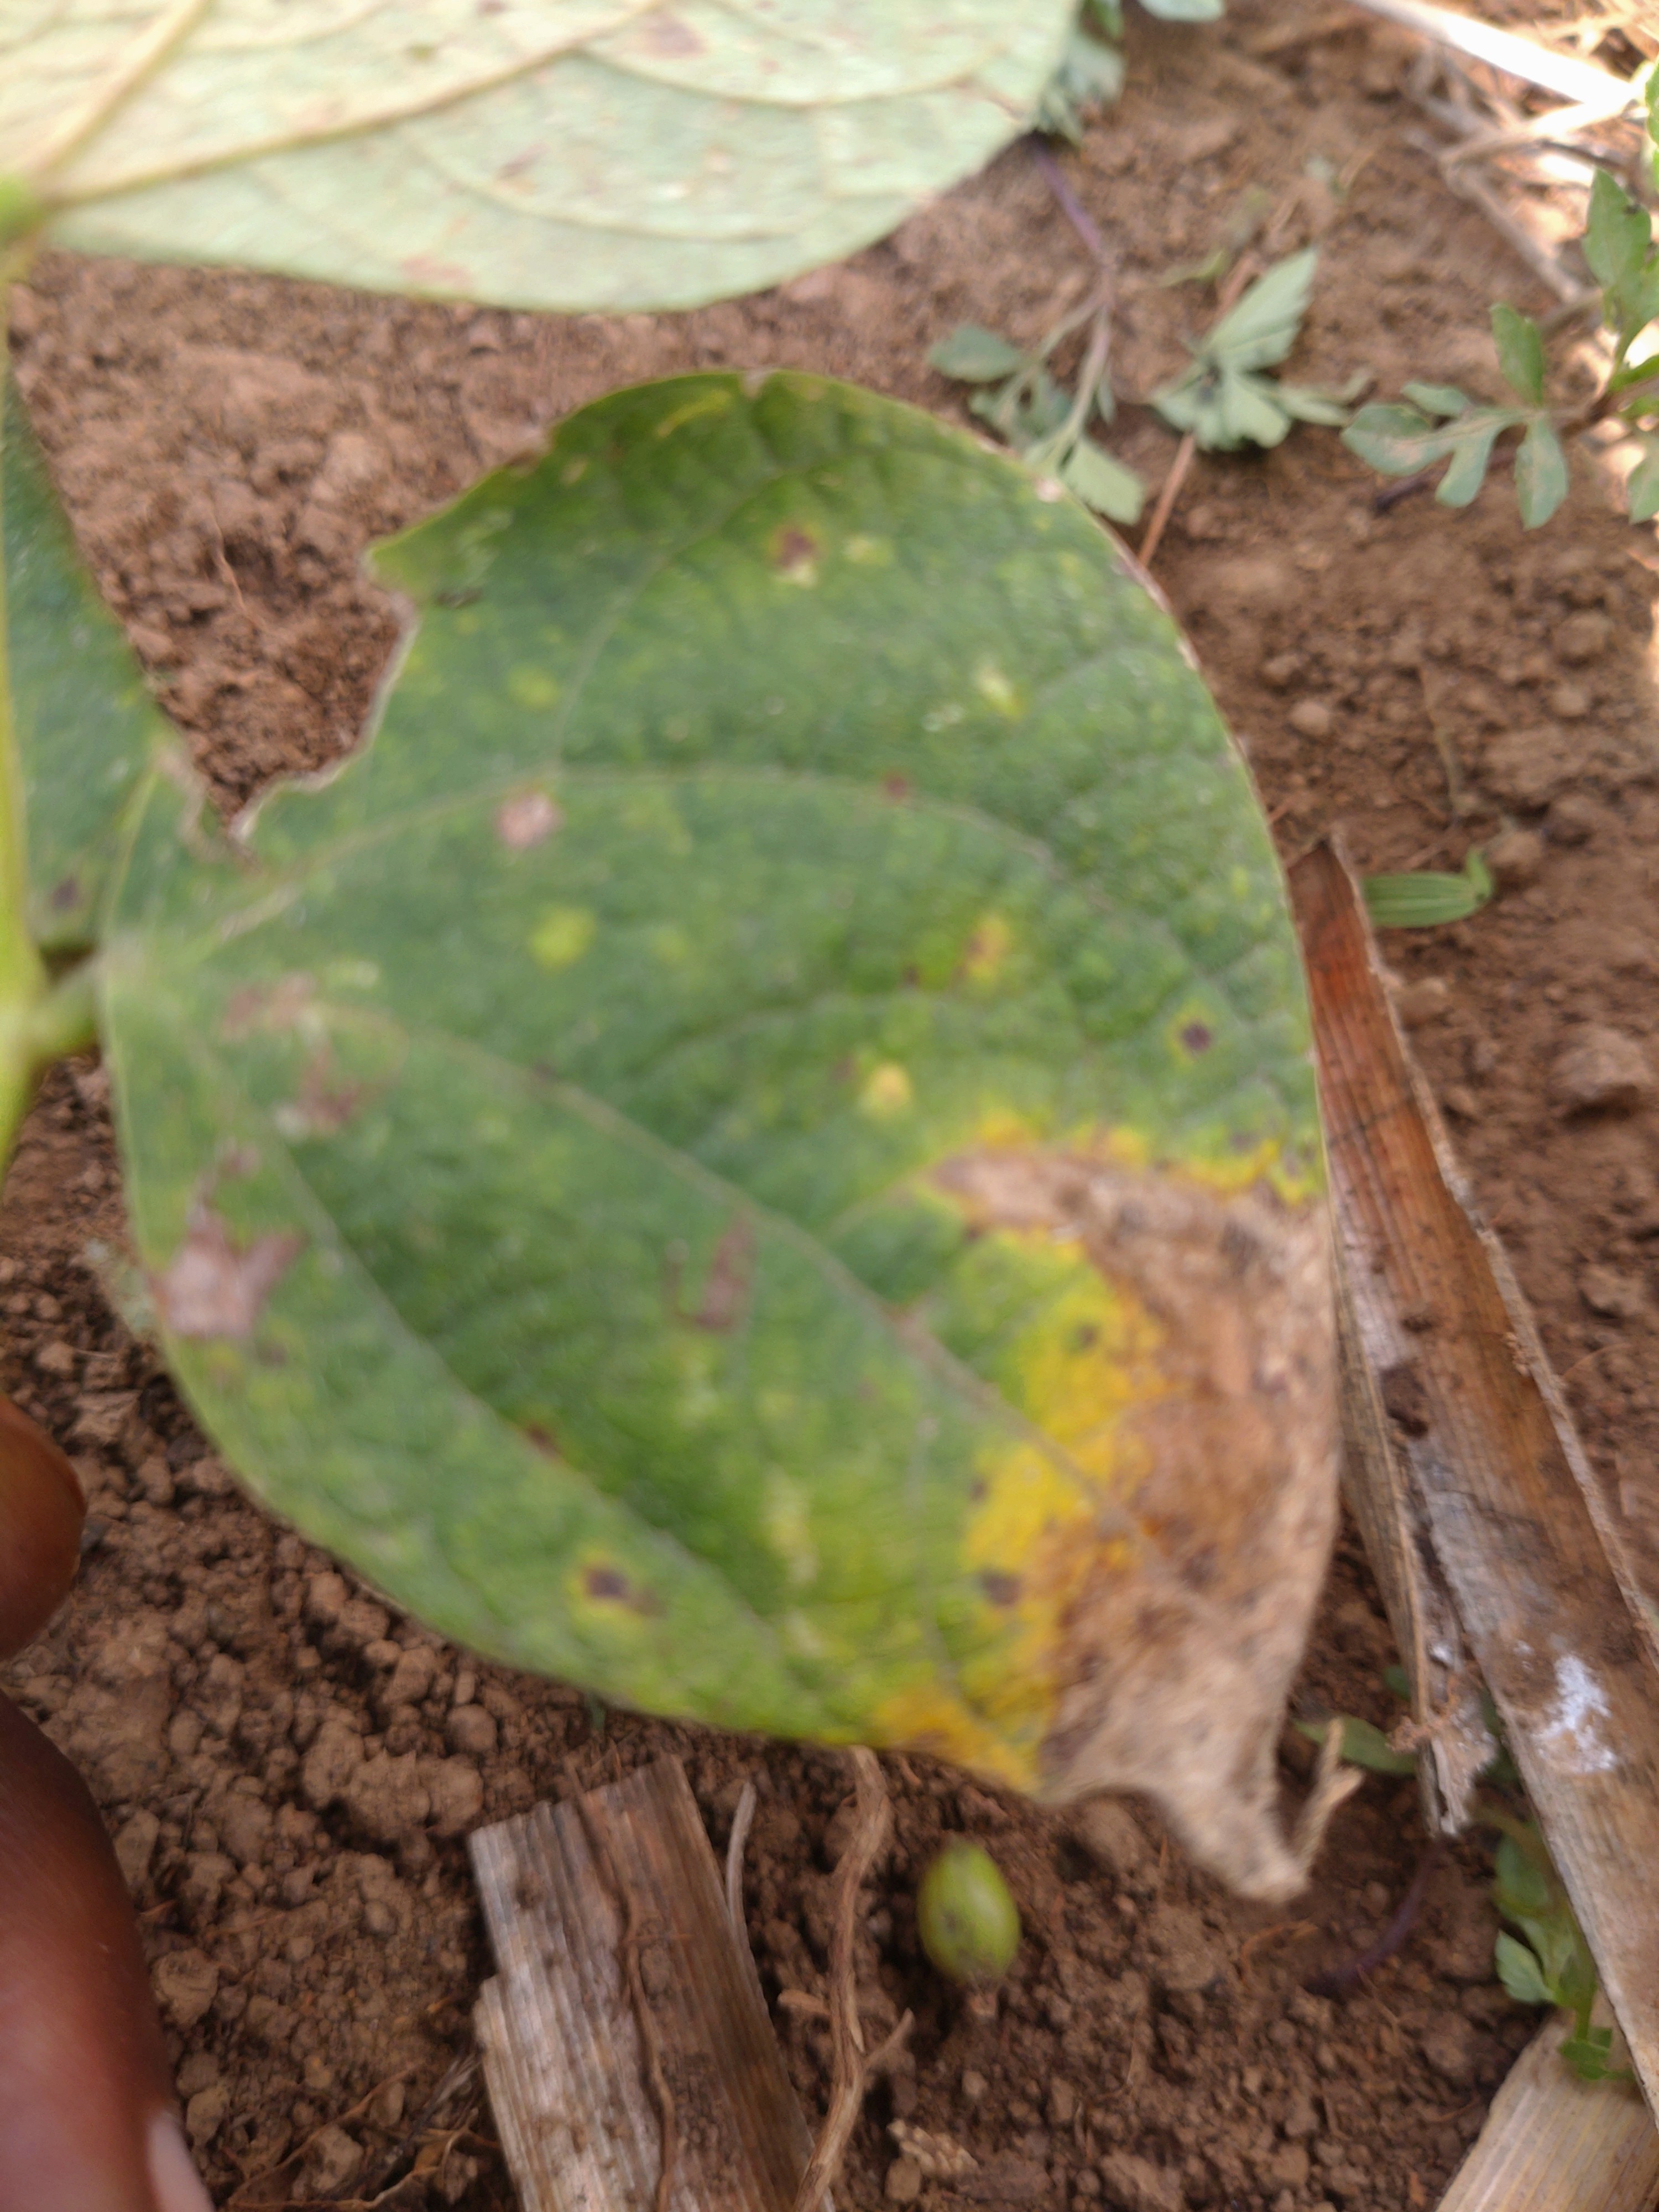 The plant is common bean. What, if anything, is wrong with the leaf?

rust
